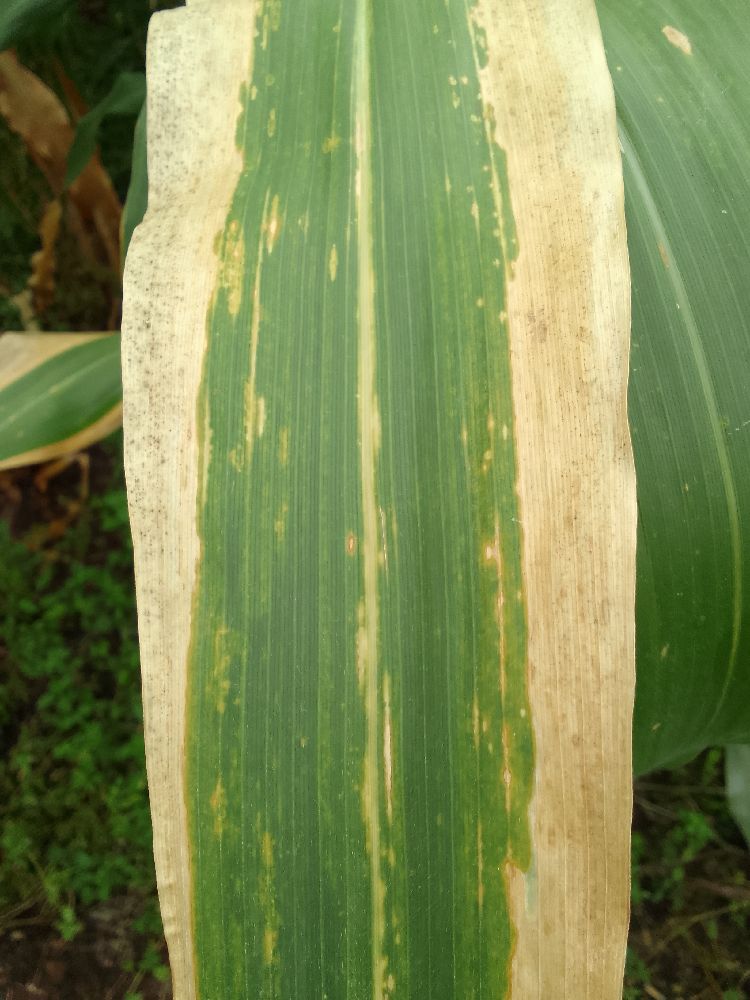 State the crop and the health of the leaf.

maize, maize lethal necrosis
